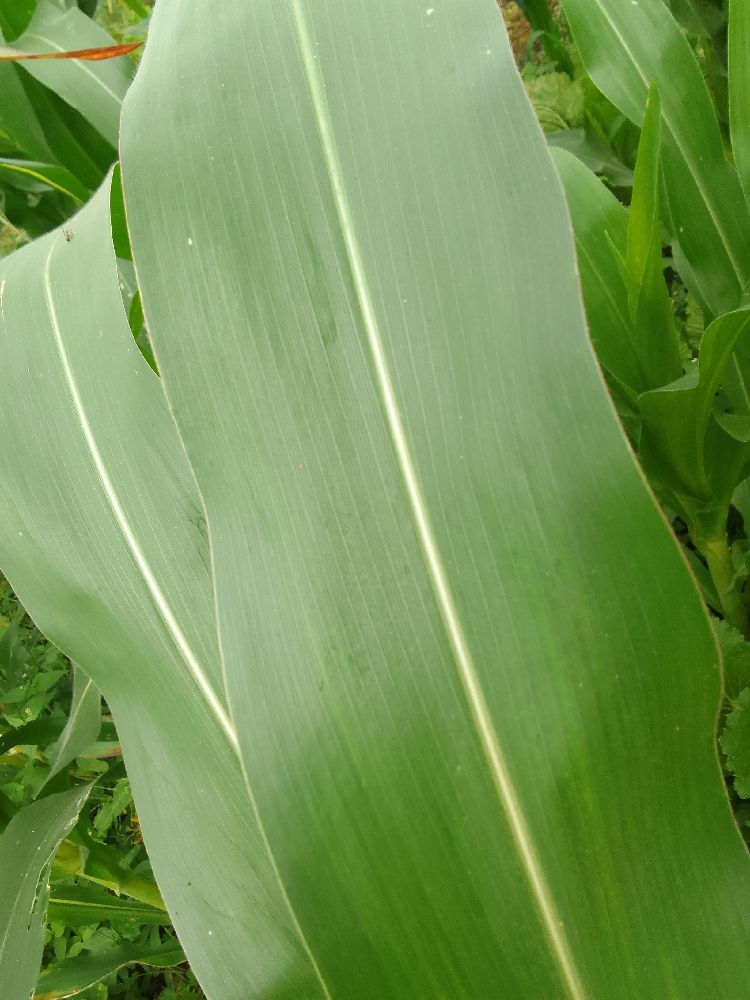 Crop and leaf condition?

maize, healthy
